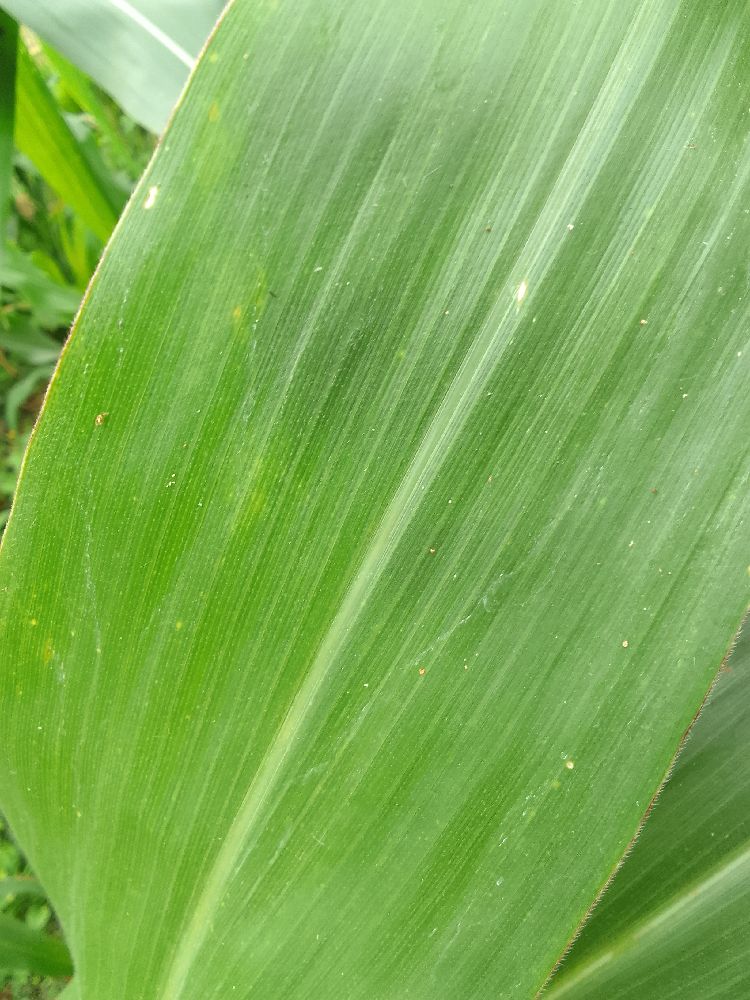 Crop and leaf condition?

maize, healthy
